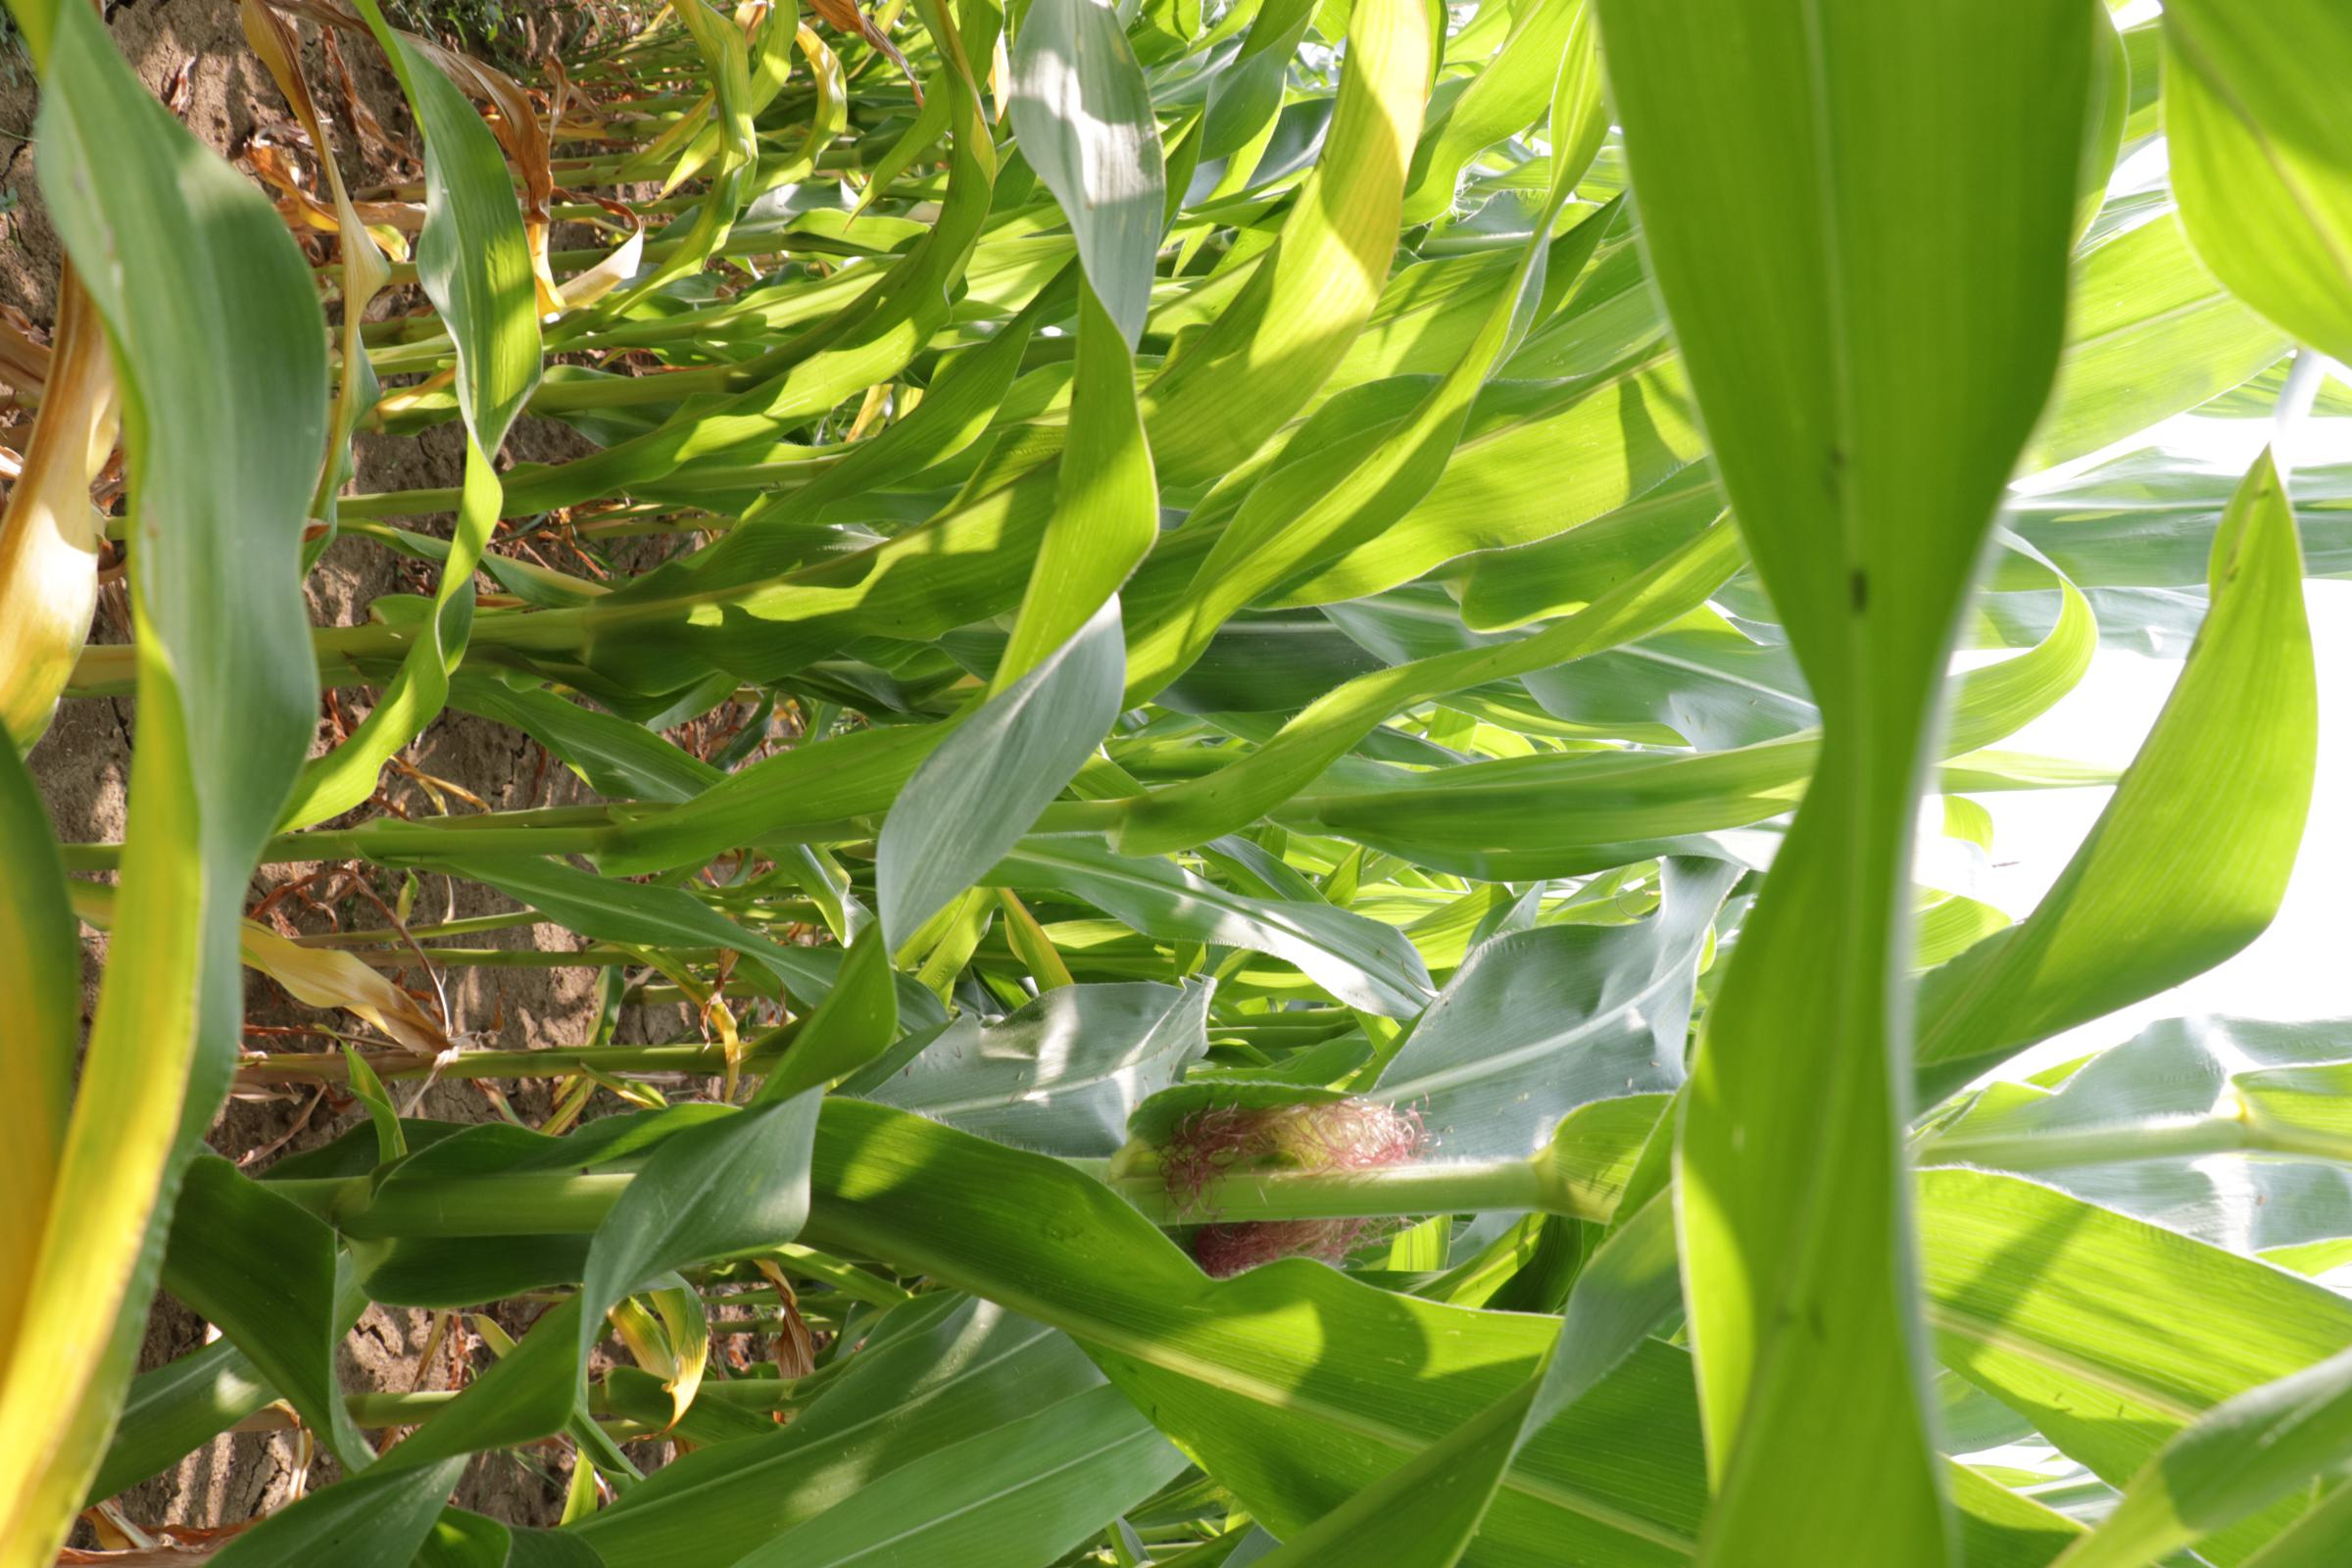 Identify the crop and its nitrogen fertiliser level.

maize, reduced nitrogen fertilisation
